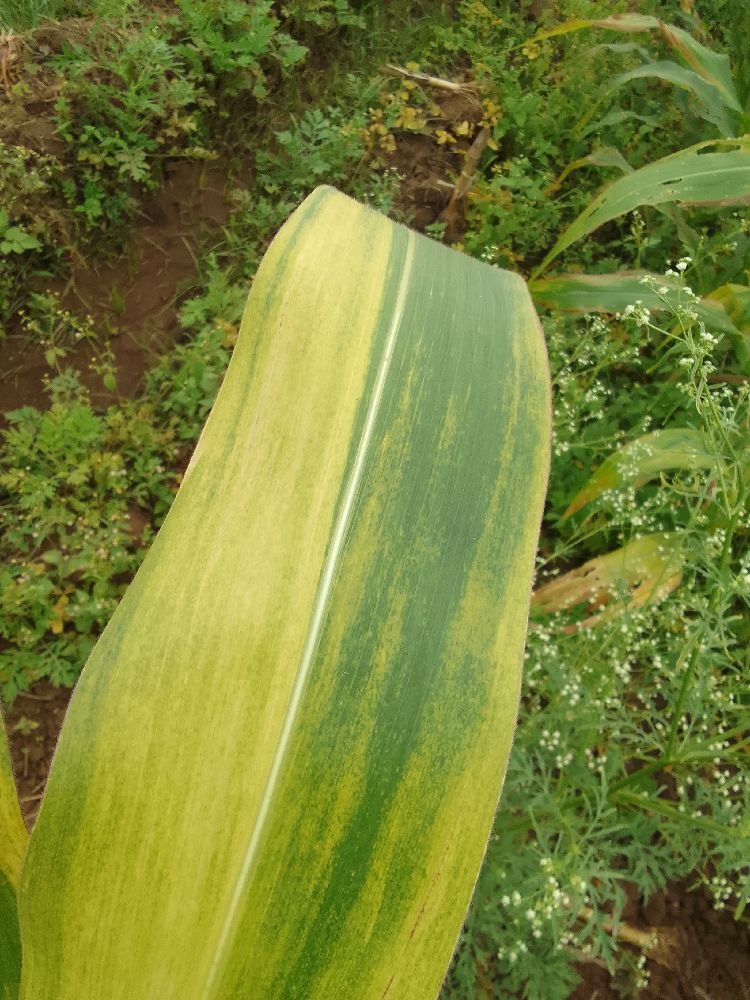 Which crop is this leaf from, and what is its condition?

maize, maize lethal necrosis
